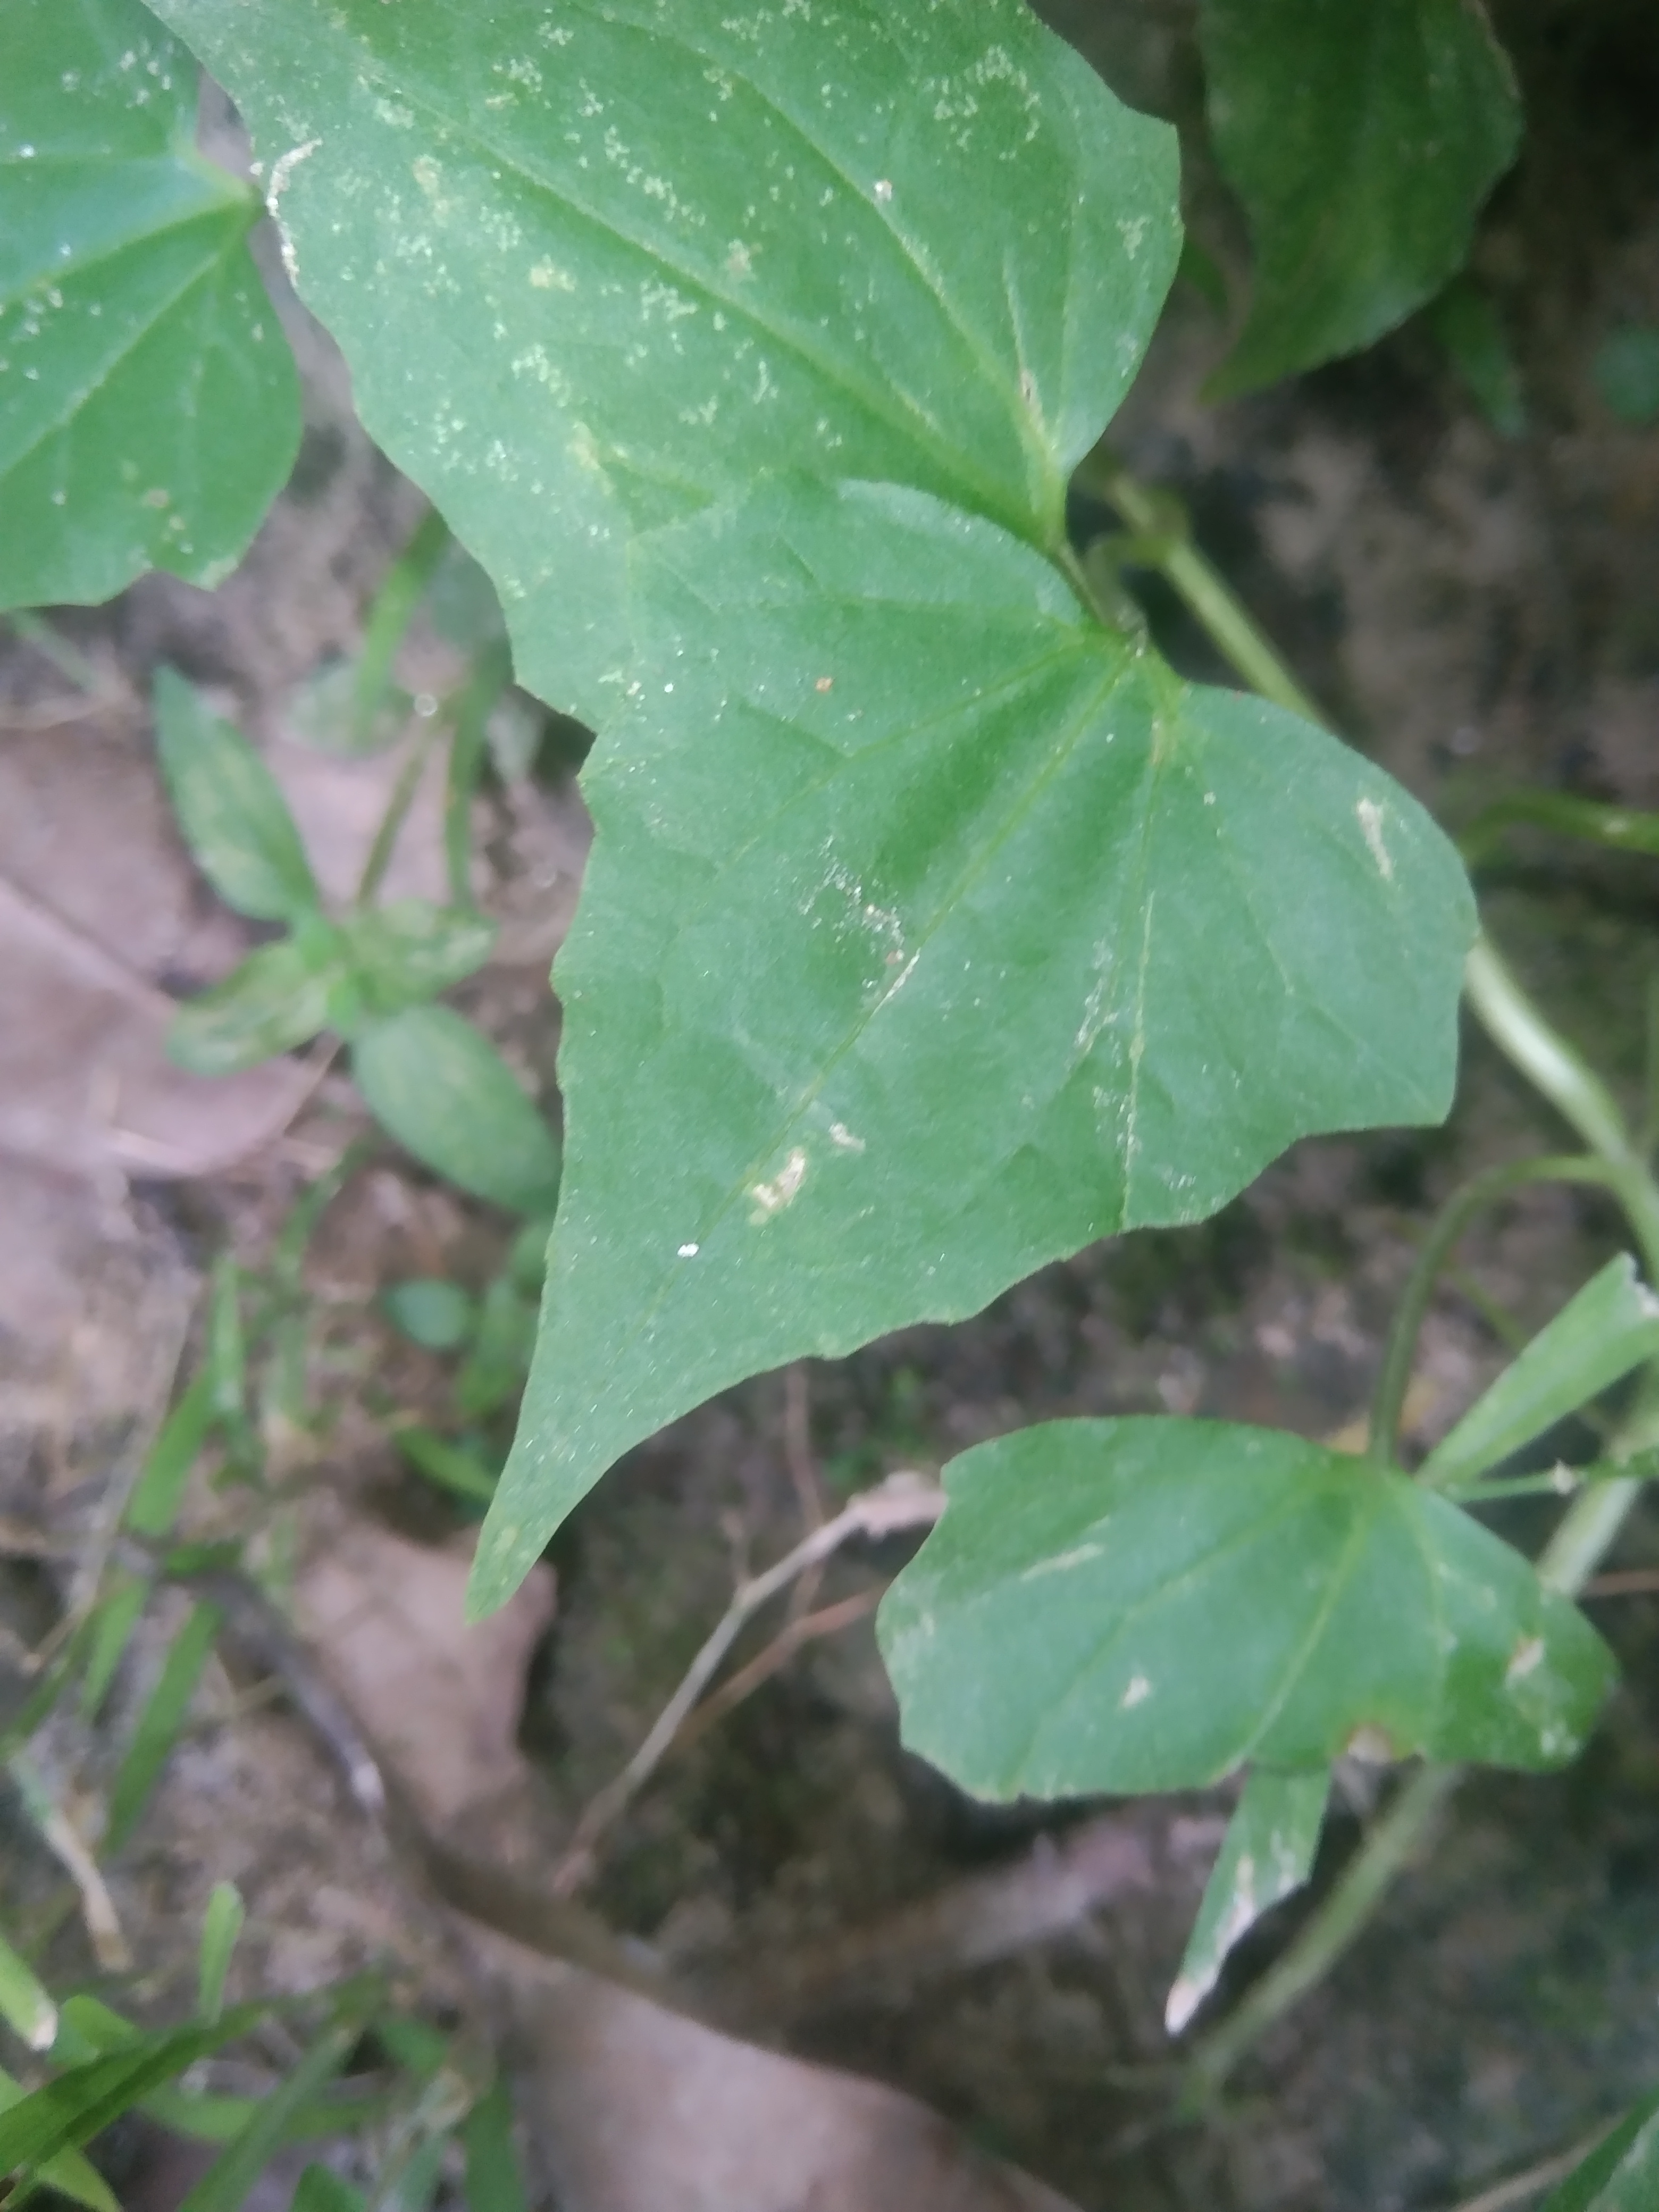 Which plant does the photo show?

bitter vine
